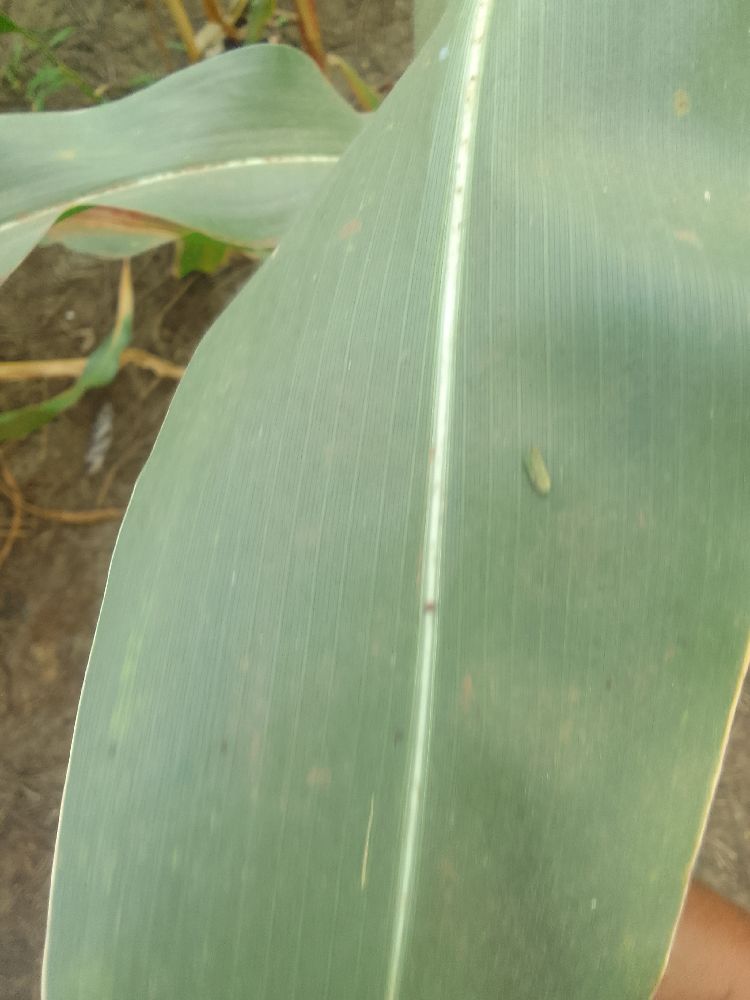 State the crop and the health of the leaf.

maize, healthy
